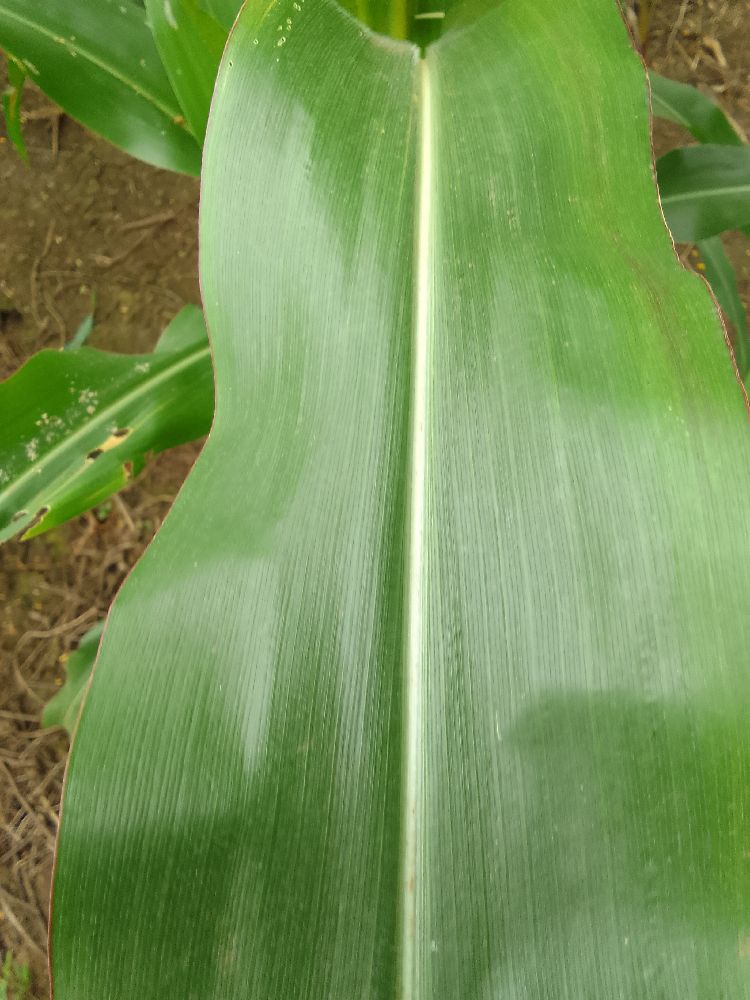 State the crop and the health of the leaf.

maize, healthy
